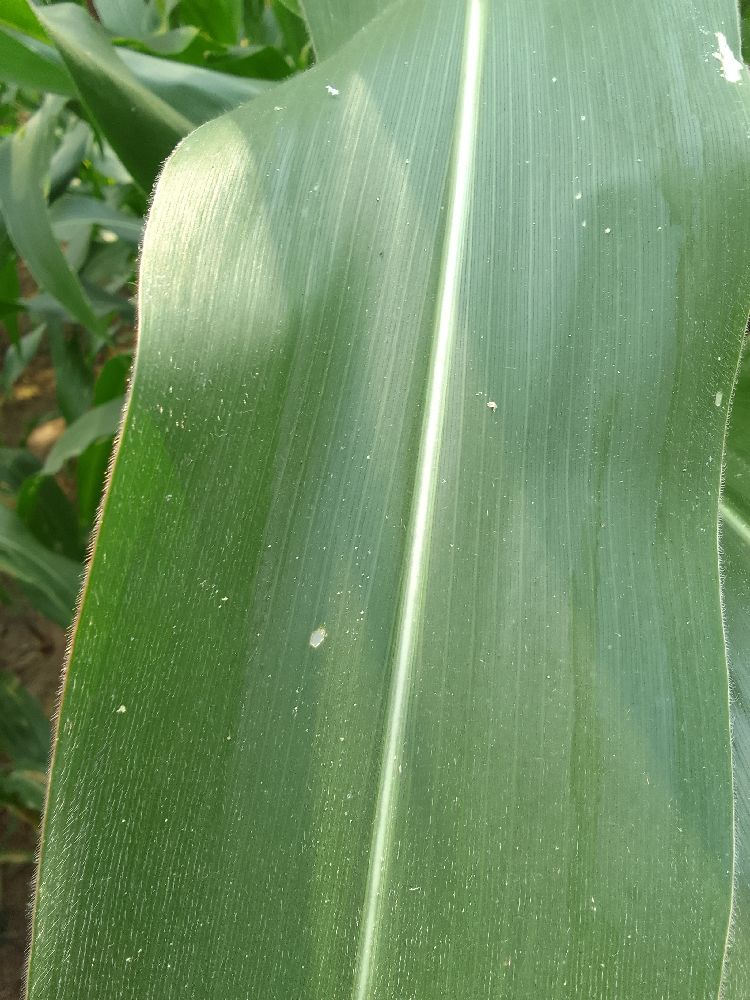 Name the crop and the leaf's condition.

maize, healthy
